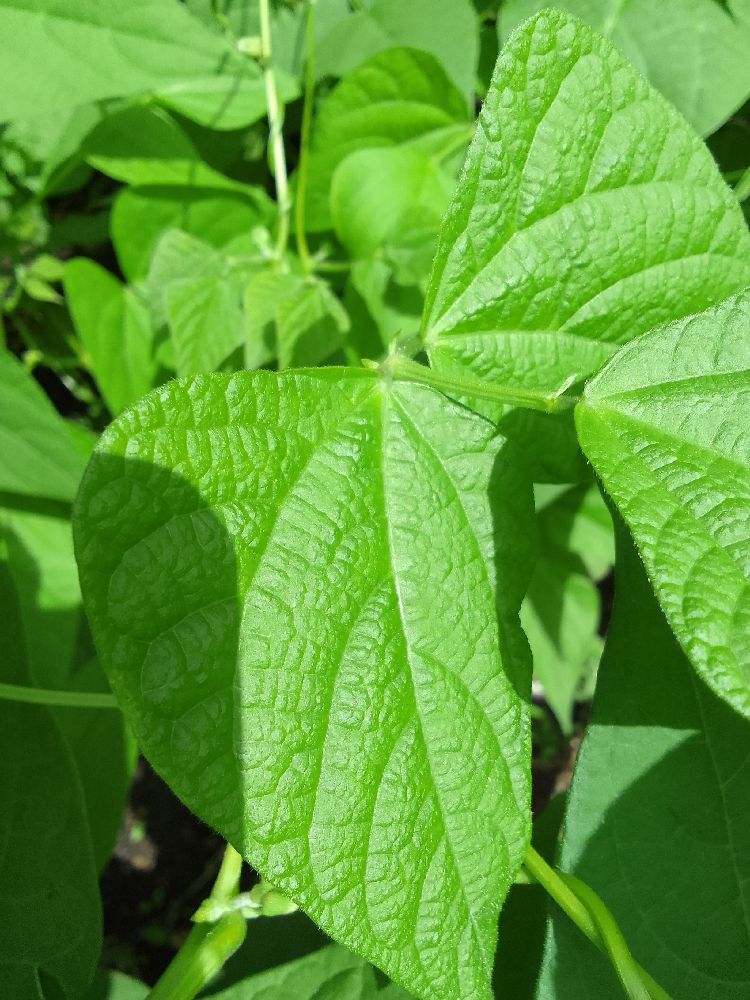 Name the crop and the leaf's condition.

common bean, healthy
